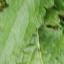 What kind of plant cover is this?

structured weed
